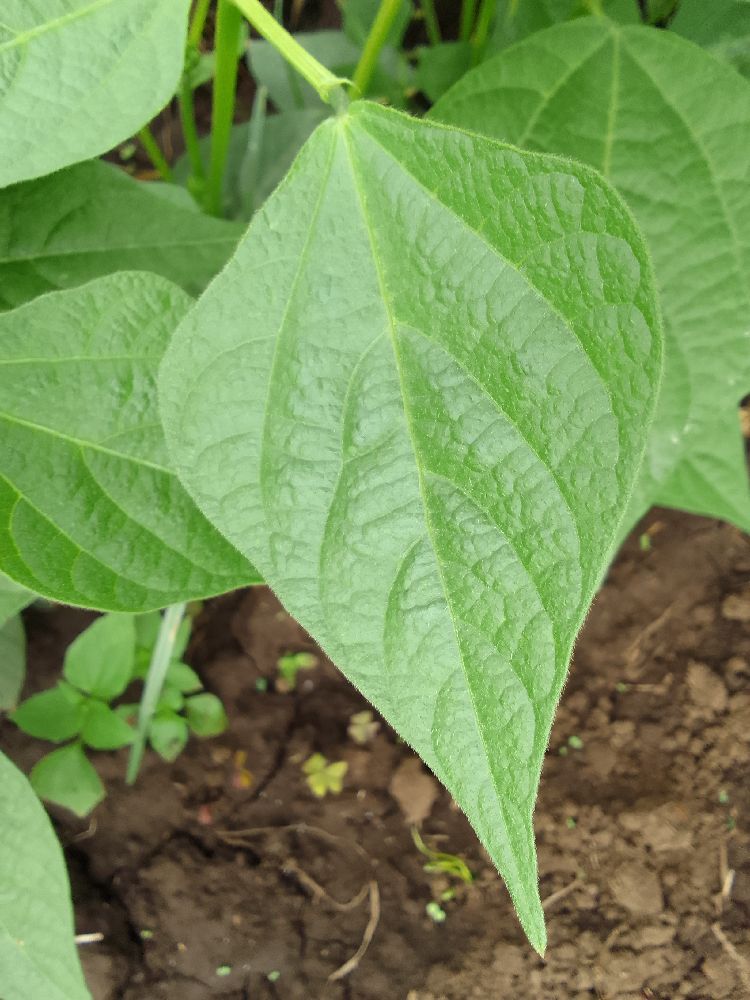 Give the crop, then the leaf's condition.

common bean, healthy
